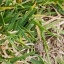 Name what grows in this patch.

grass
